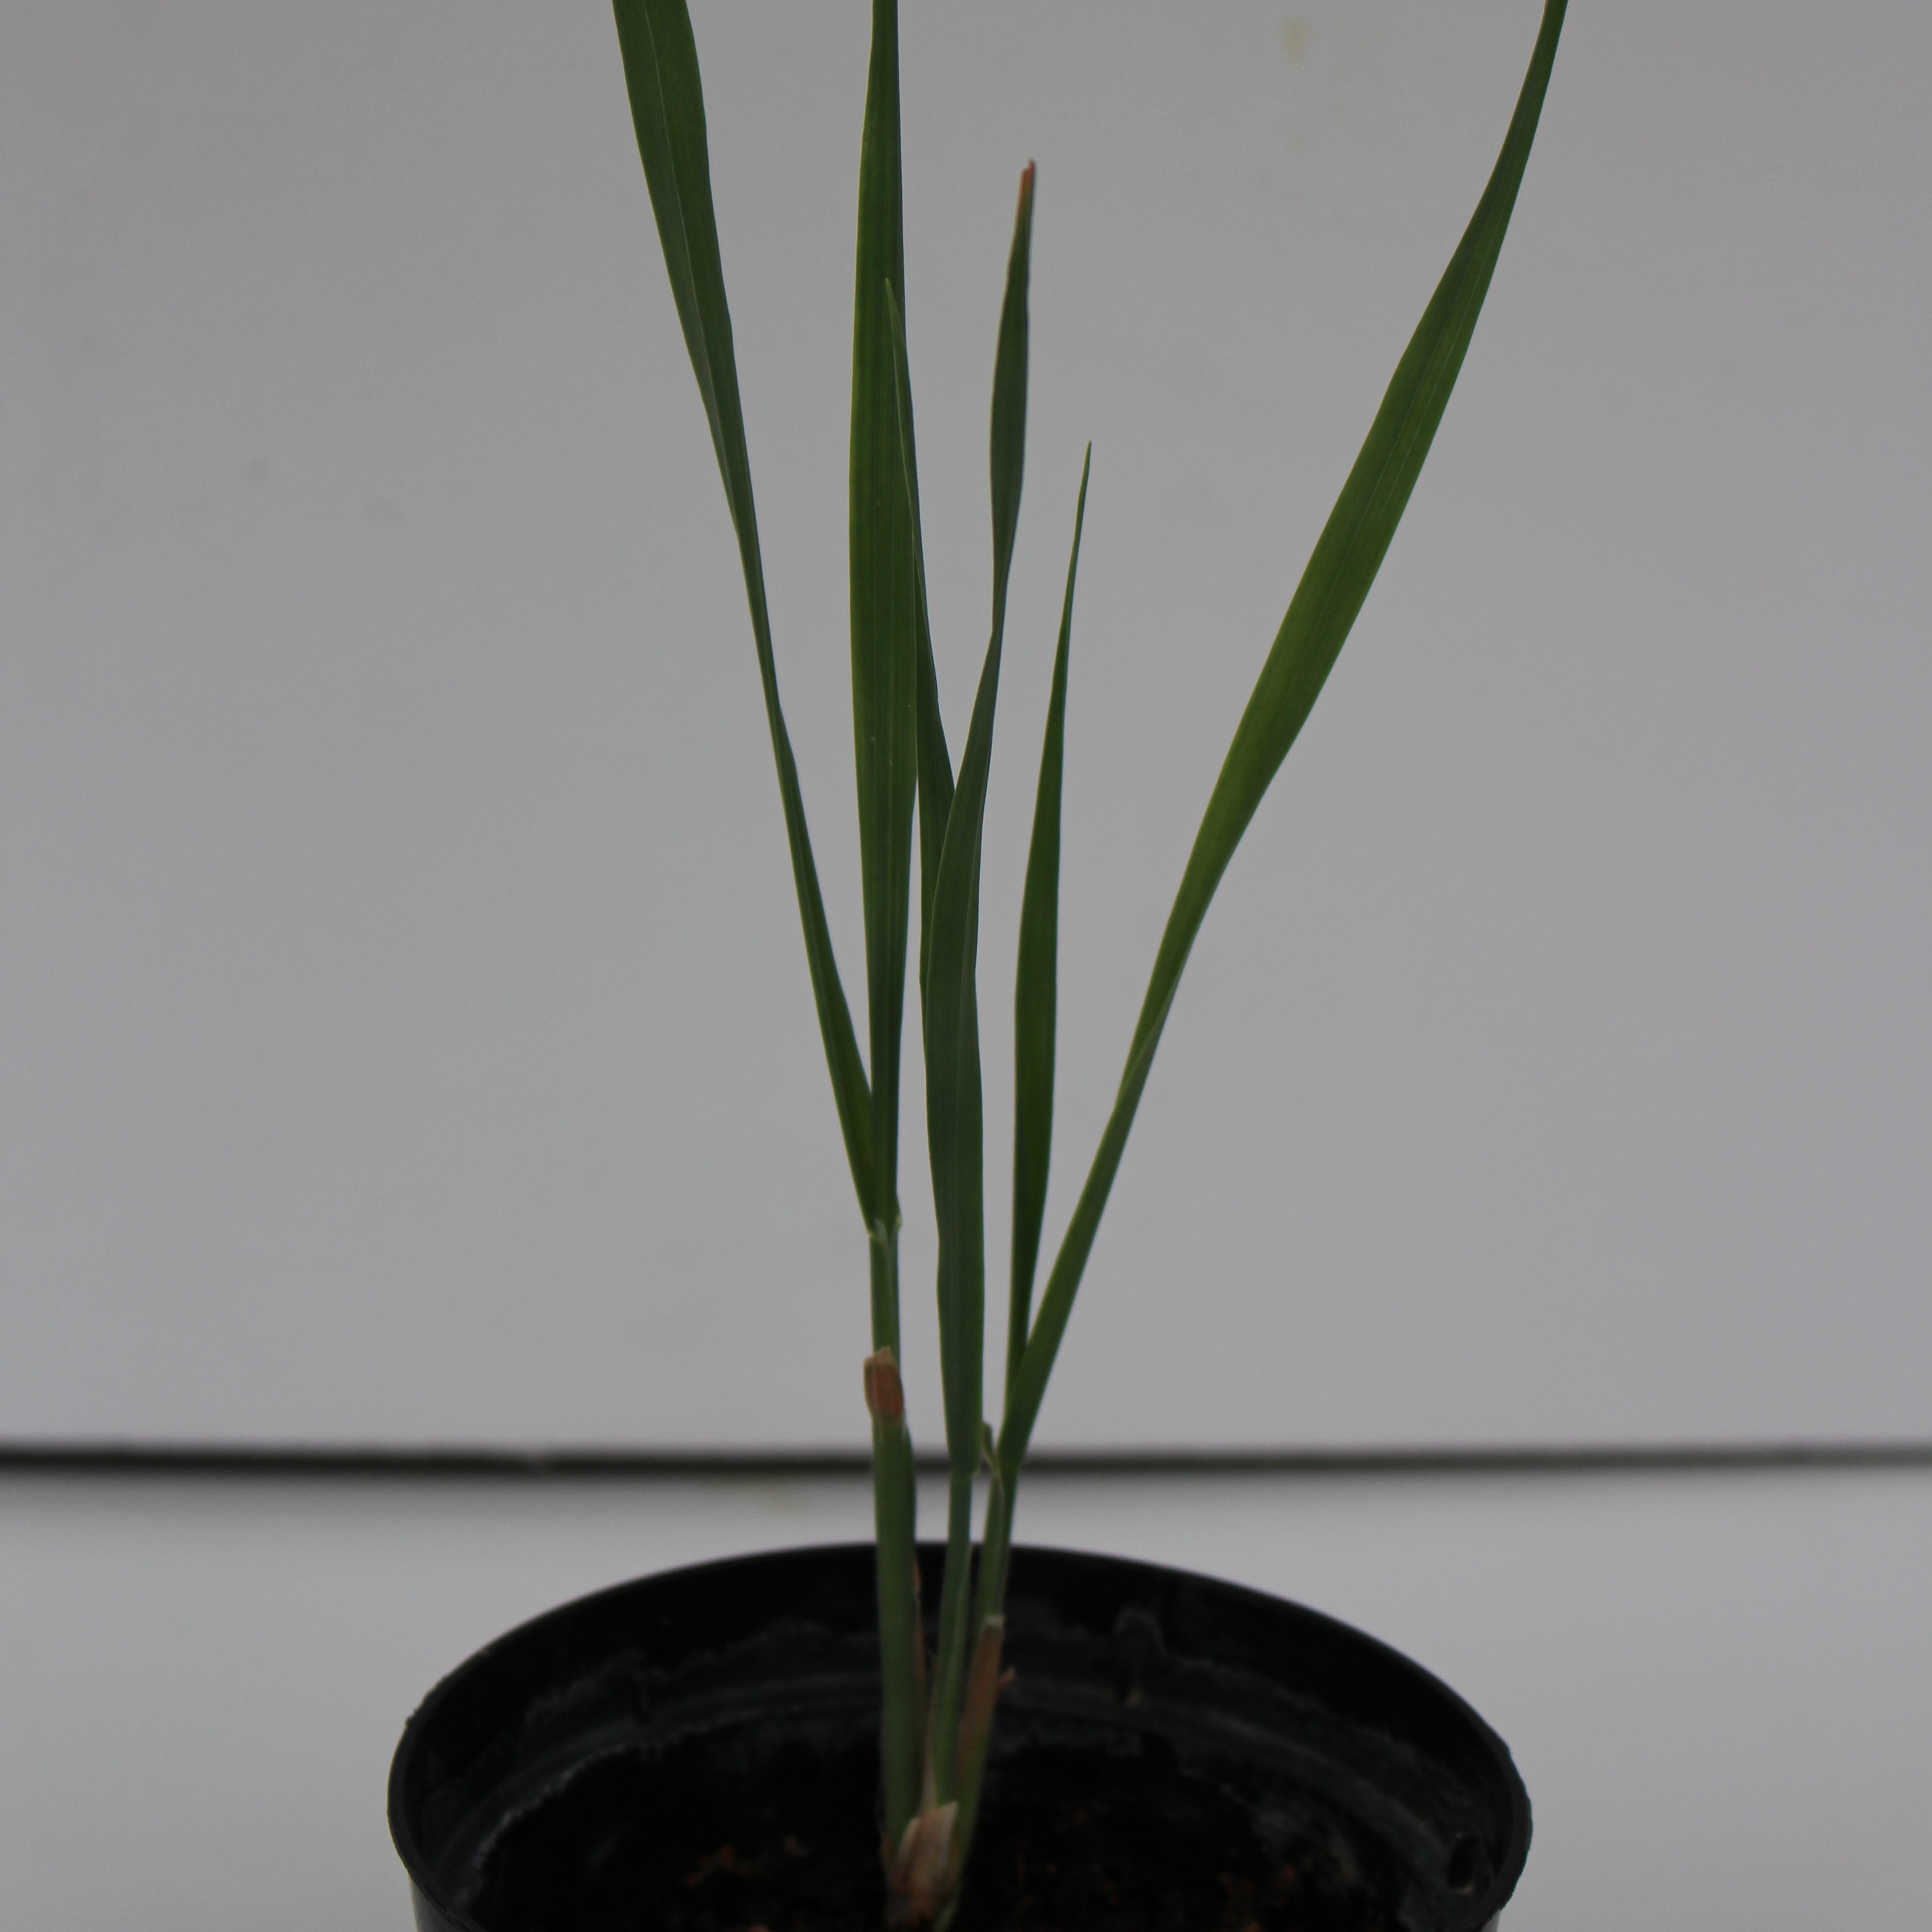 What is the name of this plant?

Avena sterilis
